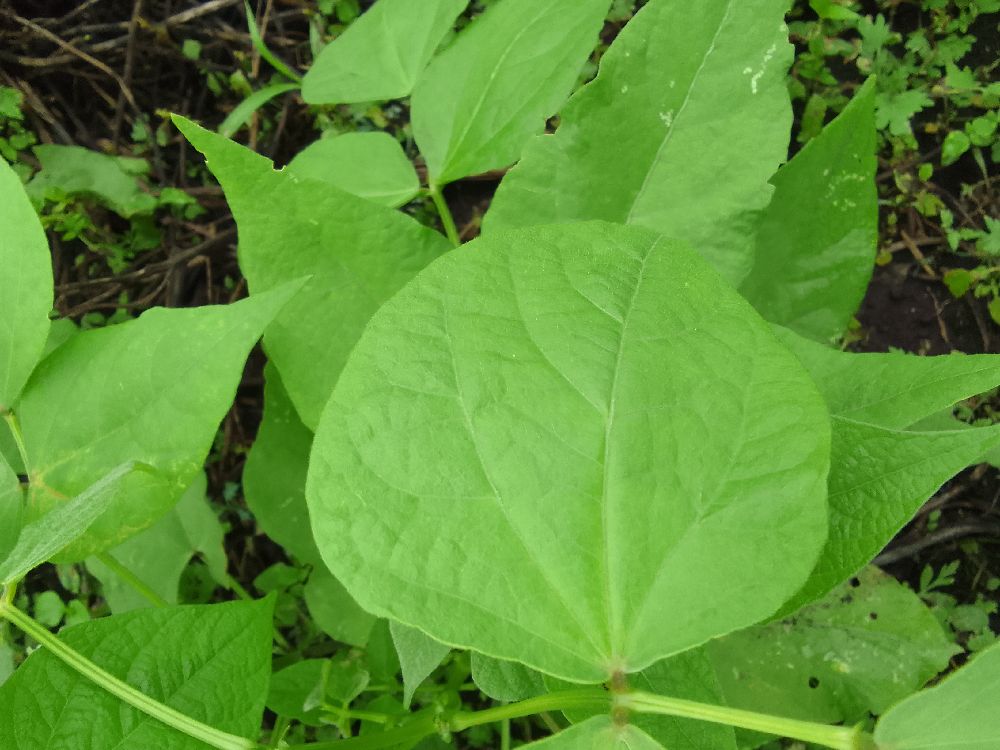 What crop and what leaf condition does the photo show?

common bean, healthy
